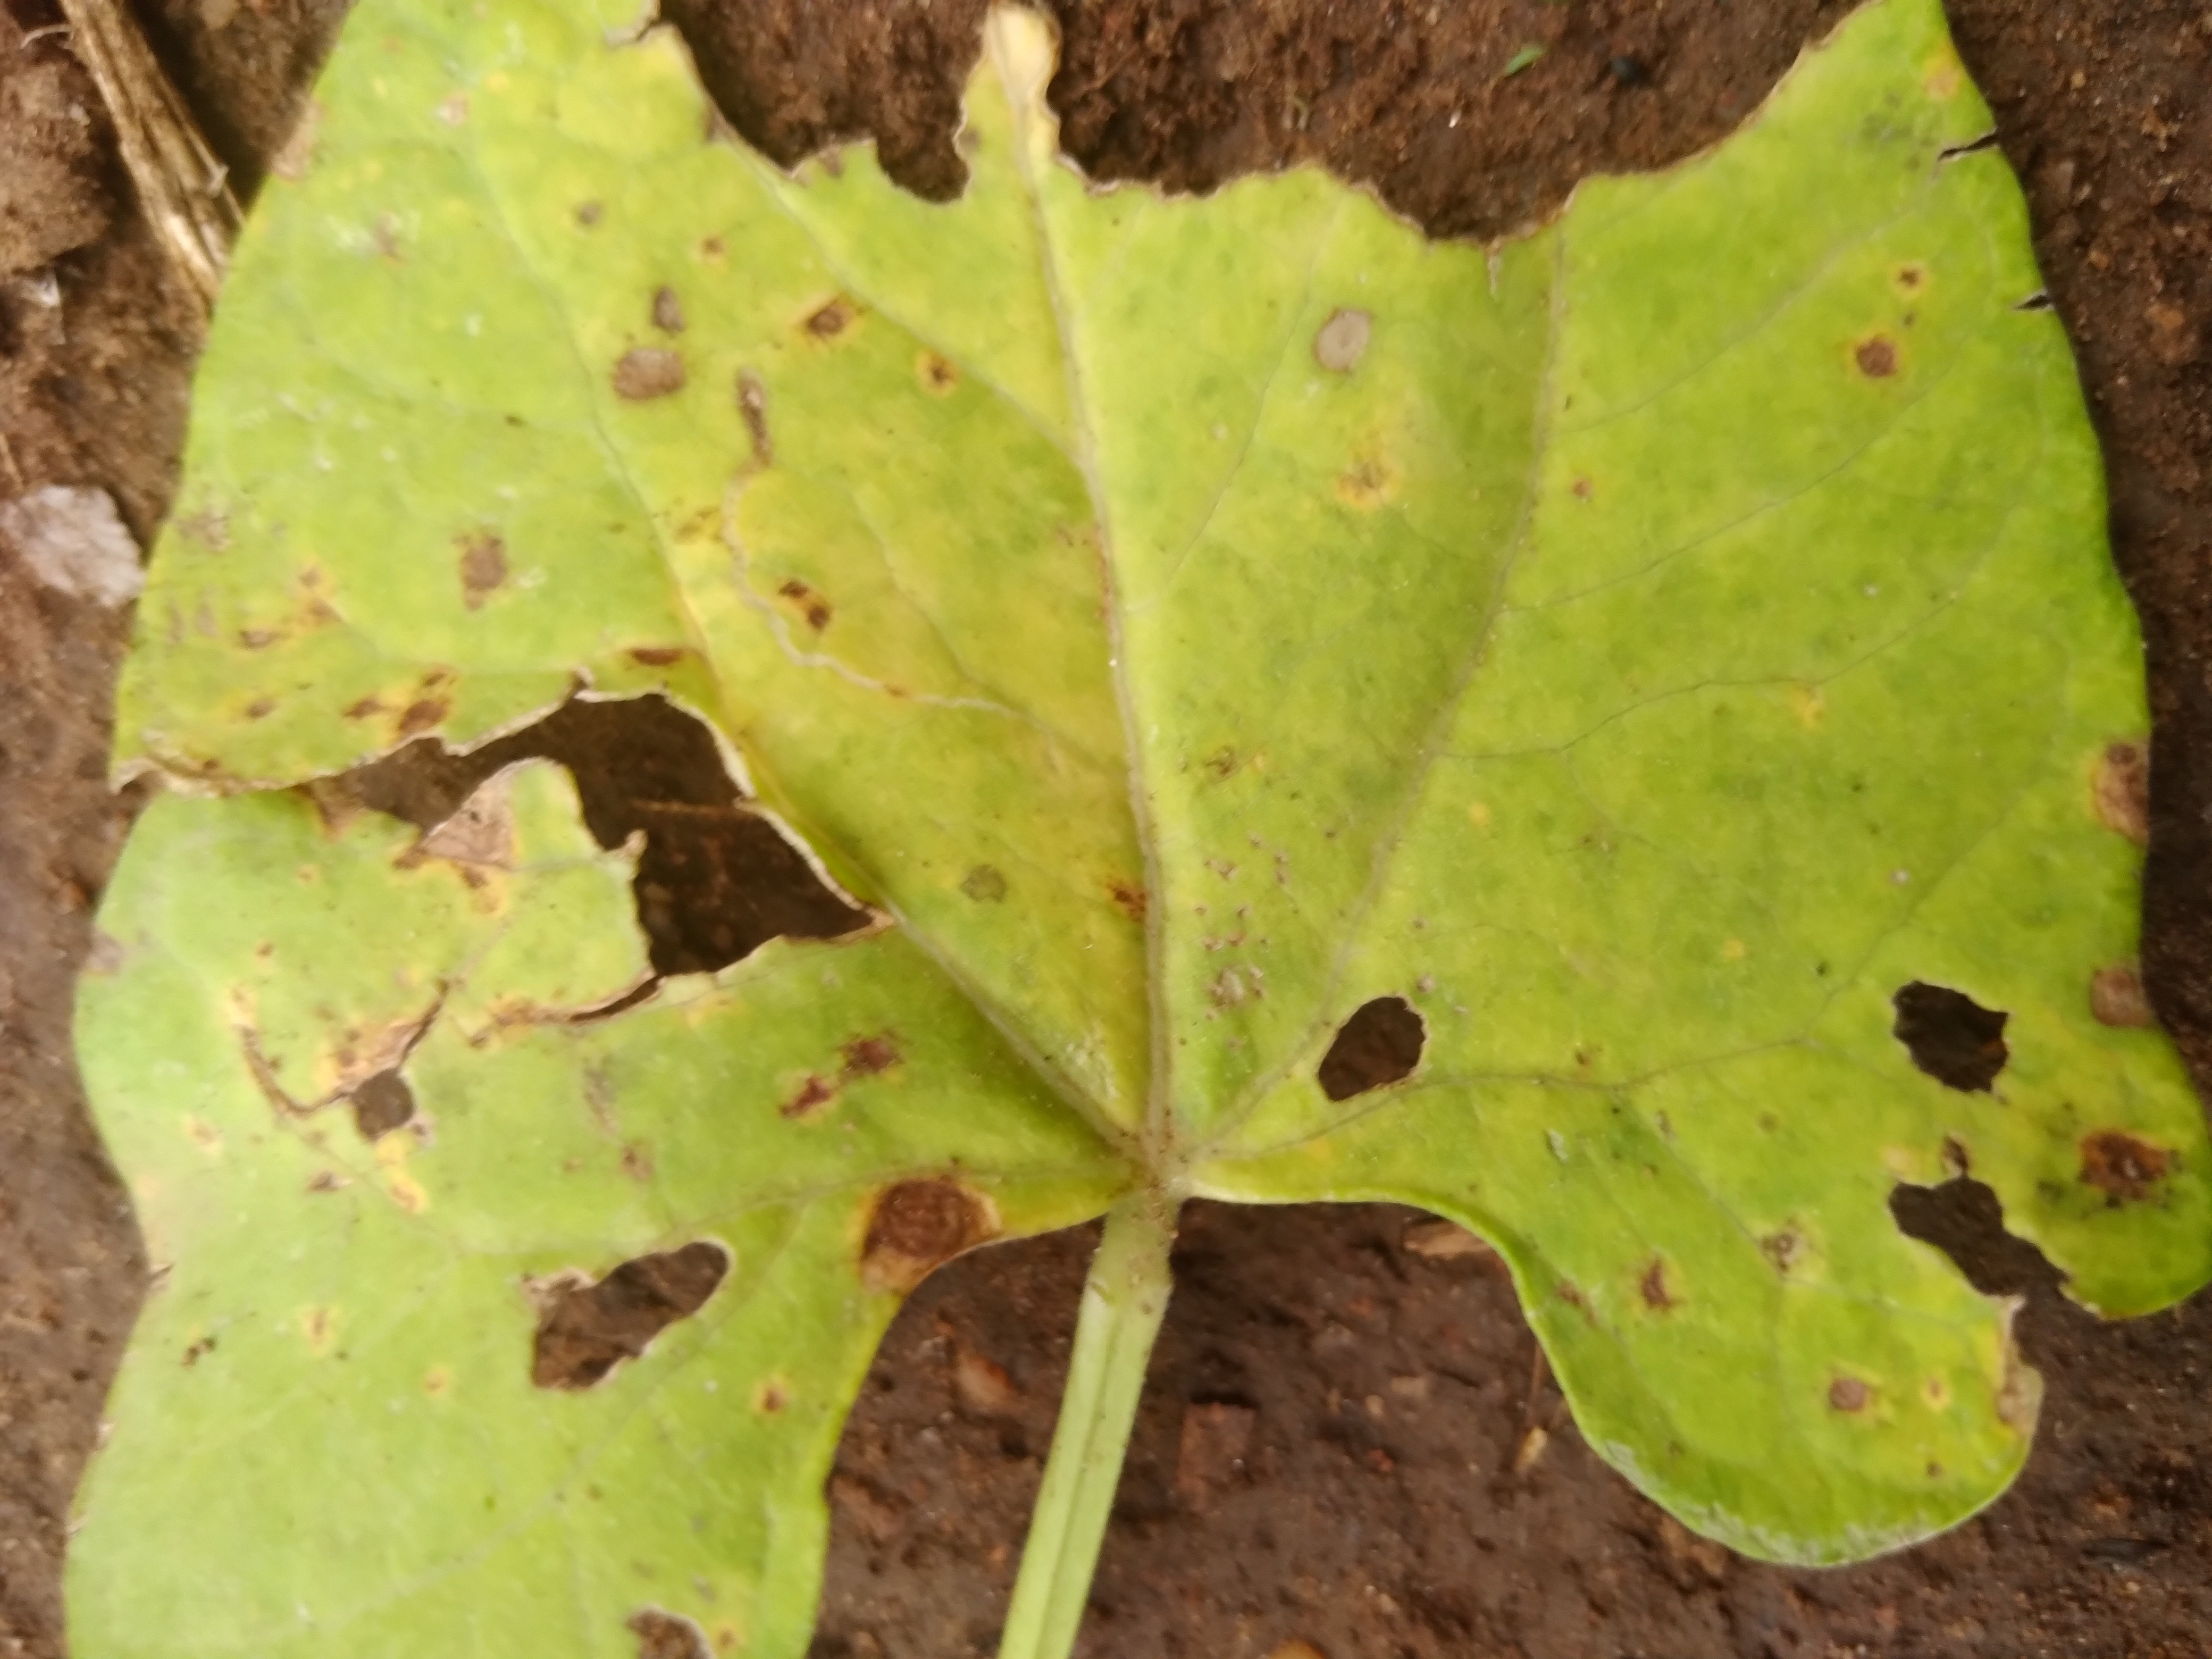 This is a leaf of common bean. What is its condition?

rust
